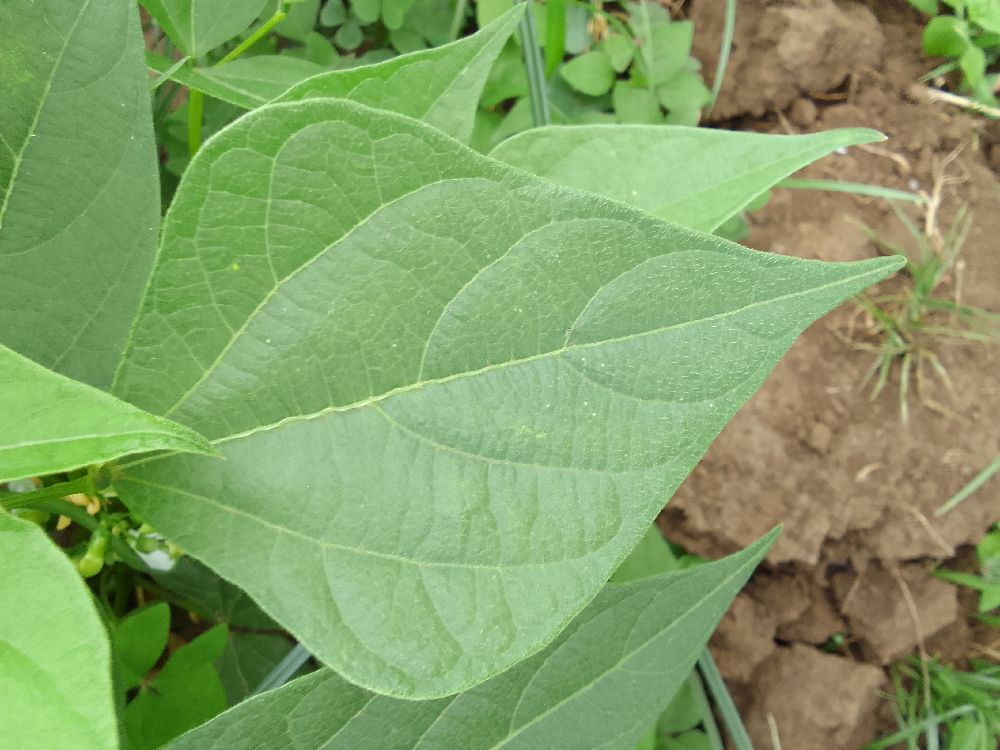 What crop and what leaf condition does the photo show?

common bean, healthy
